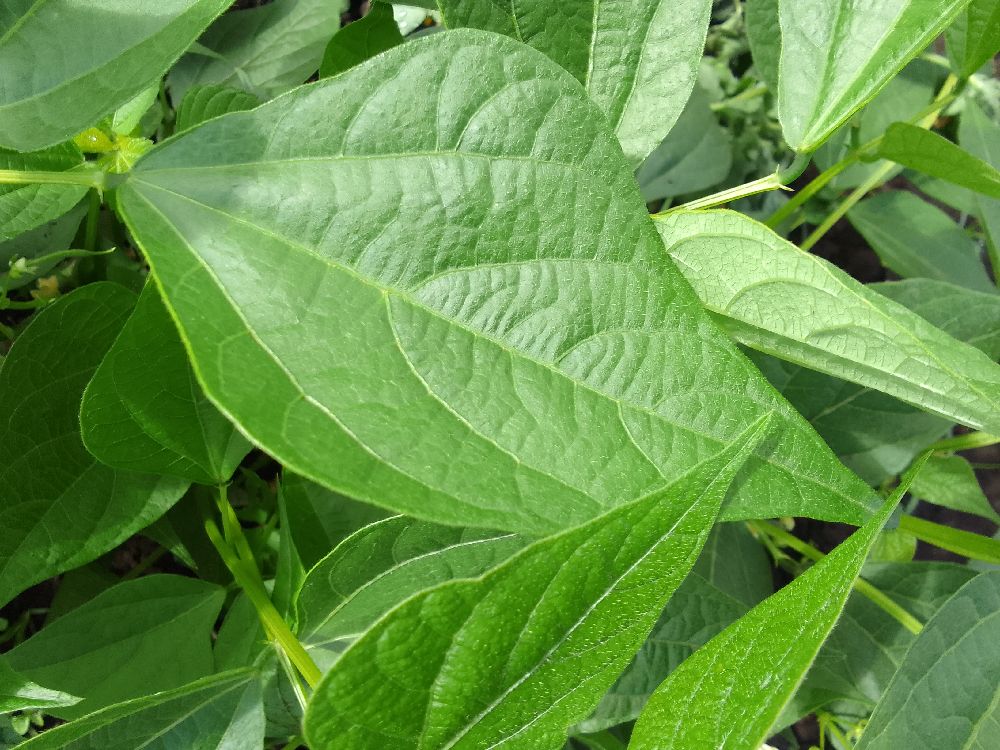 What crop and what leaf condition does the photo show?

common bean, healthy
